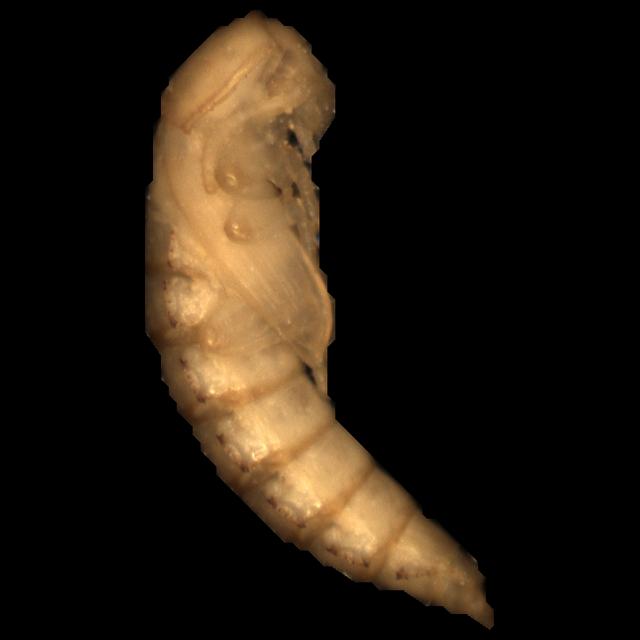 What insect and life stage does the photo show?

mealworm pupa
